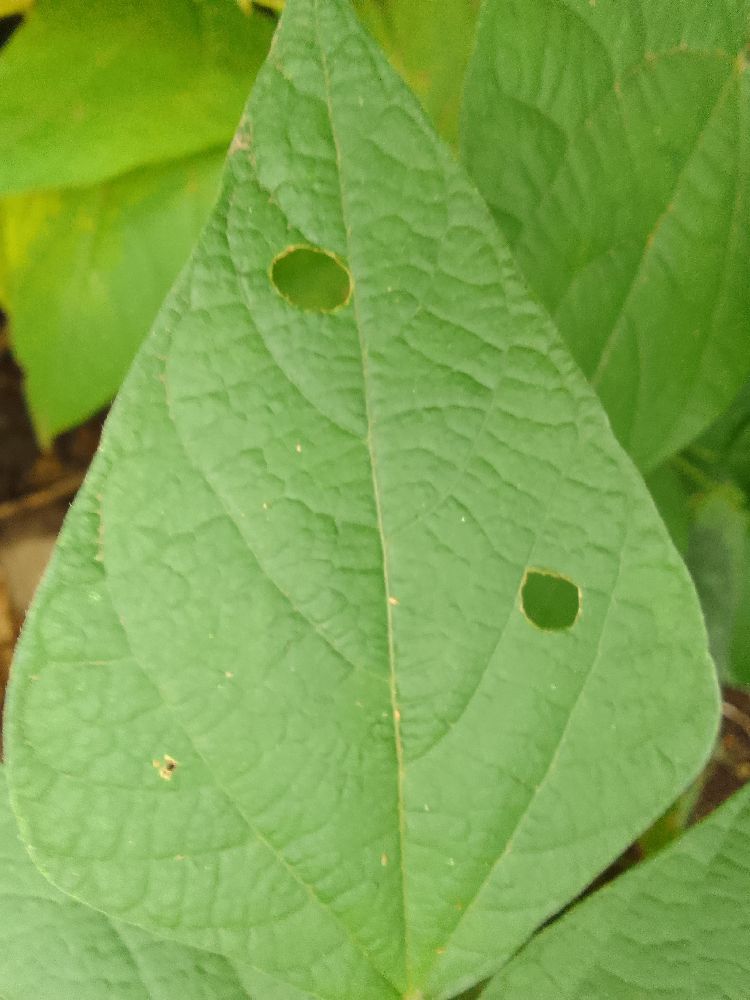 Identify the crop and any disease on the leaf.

common bean, healthy
